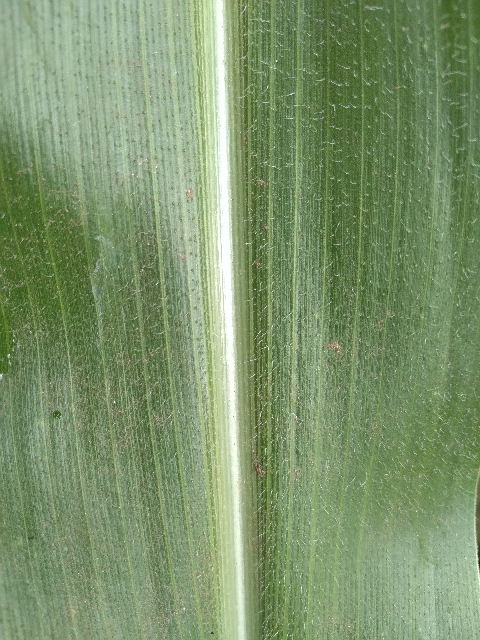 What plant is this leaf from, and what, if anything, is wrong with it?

maize, healthy
